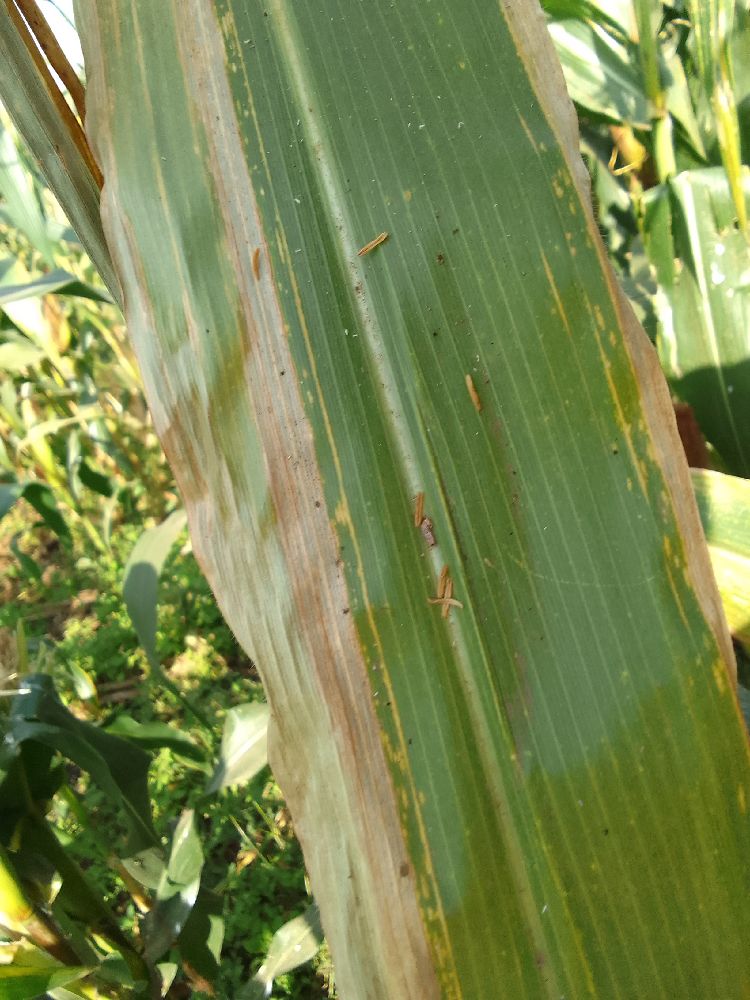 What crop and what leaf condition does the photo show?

maize, maize lethal necrosis
